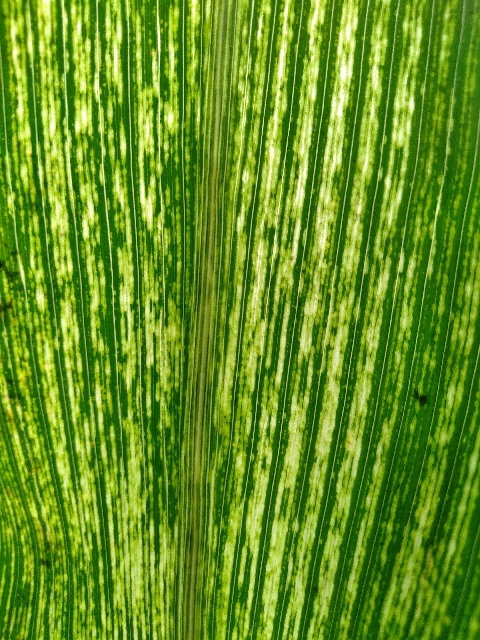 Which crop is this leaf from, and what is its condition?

maize, maize streak virus
